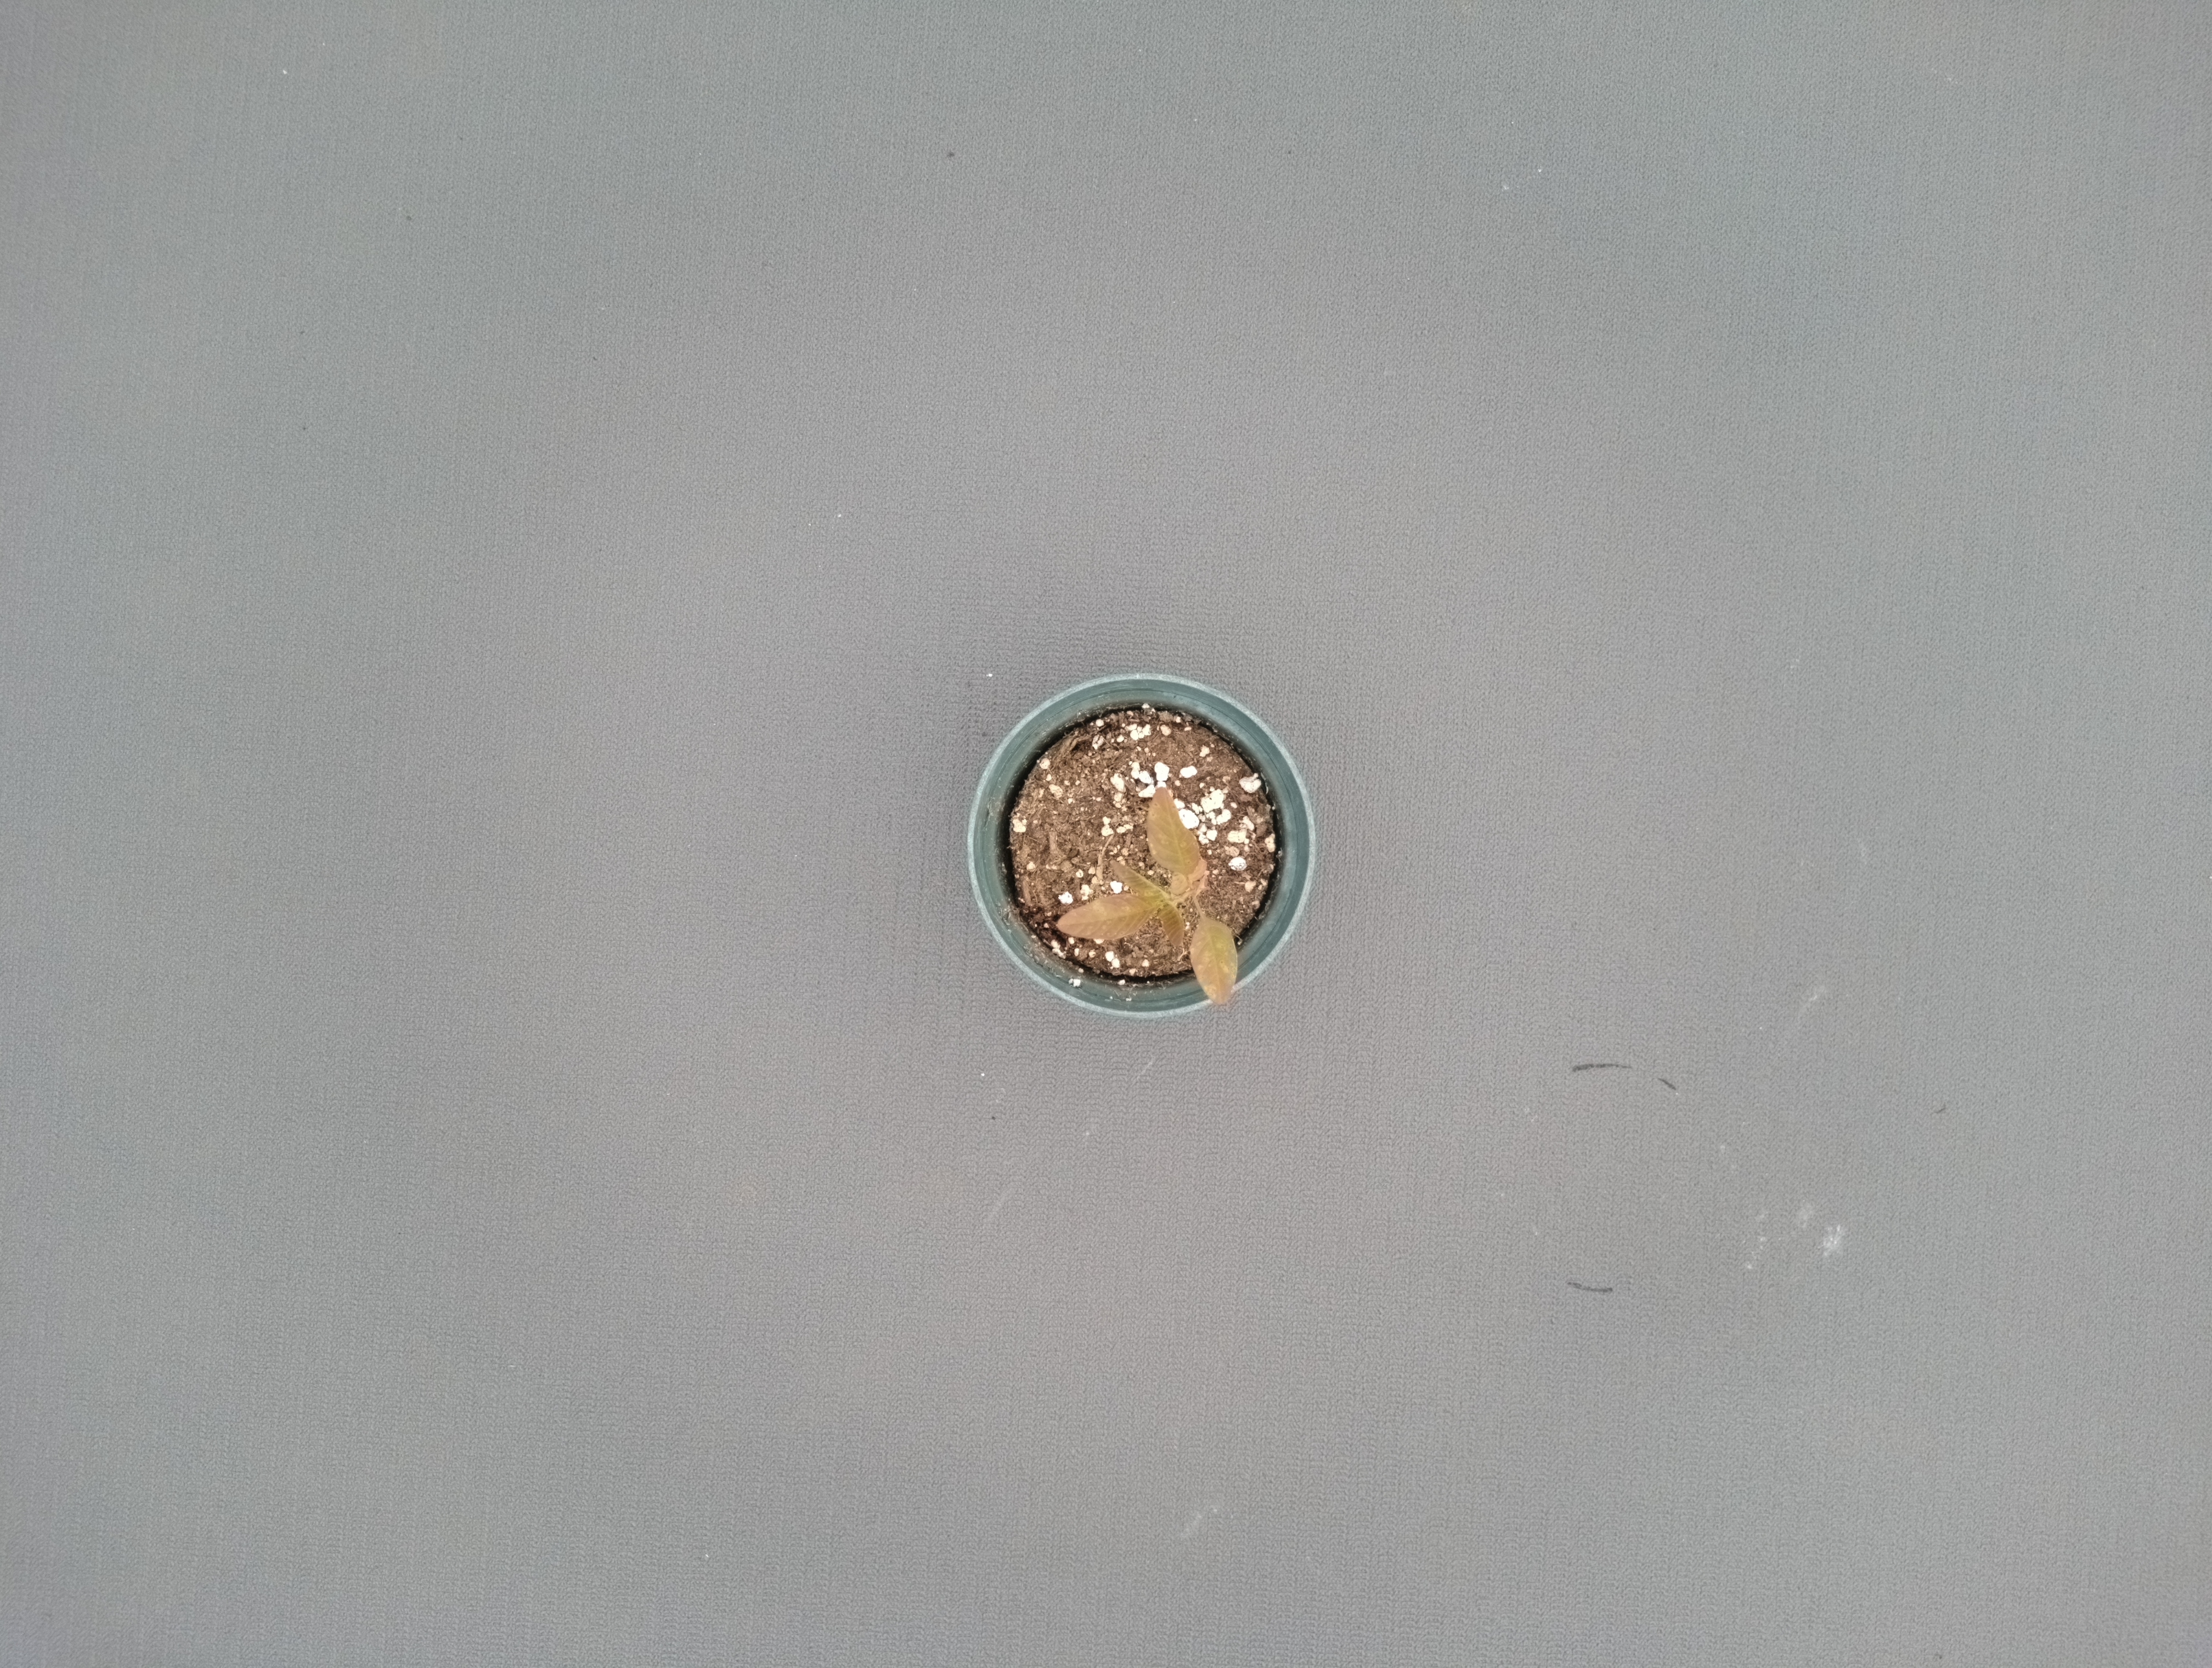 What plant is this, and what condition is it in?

waterhemp, chlorosis only
